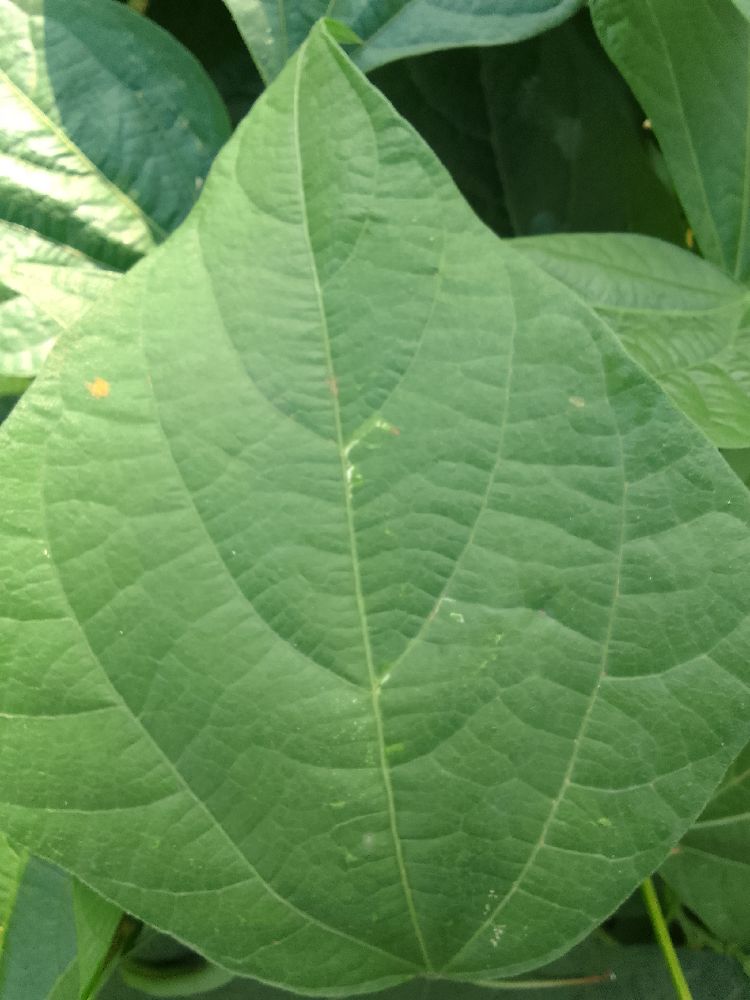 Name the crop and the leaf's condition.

common bean, healthy
